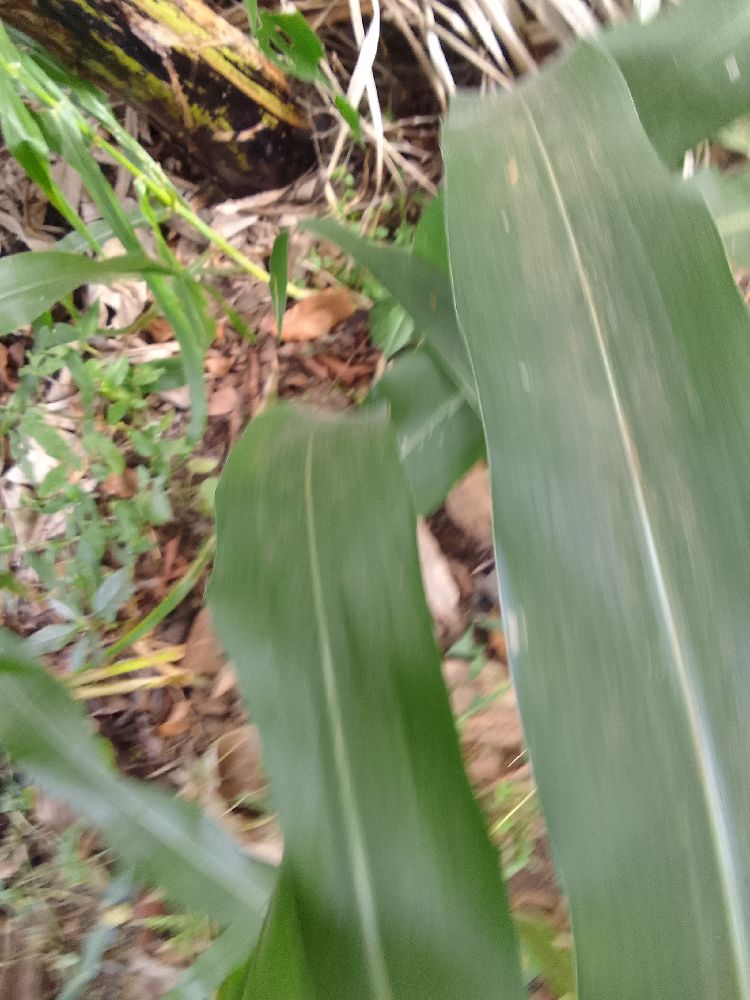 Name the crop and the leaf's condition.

maize, healthy
